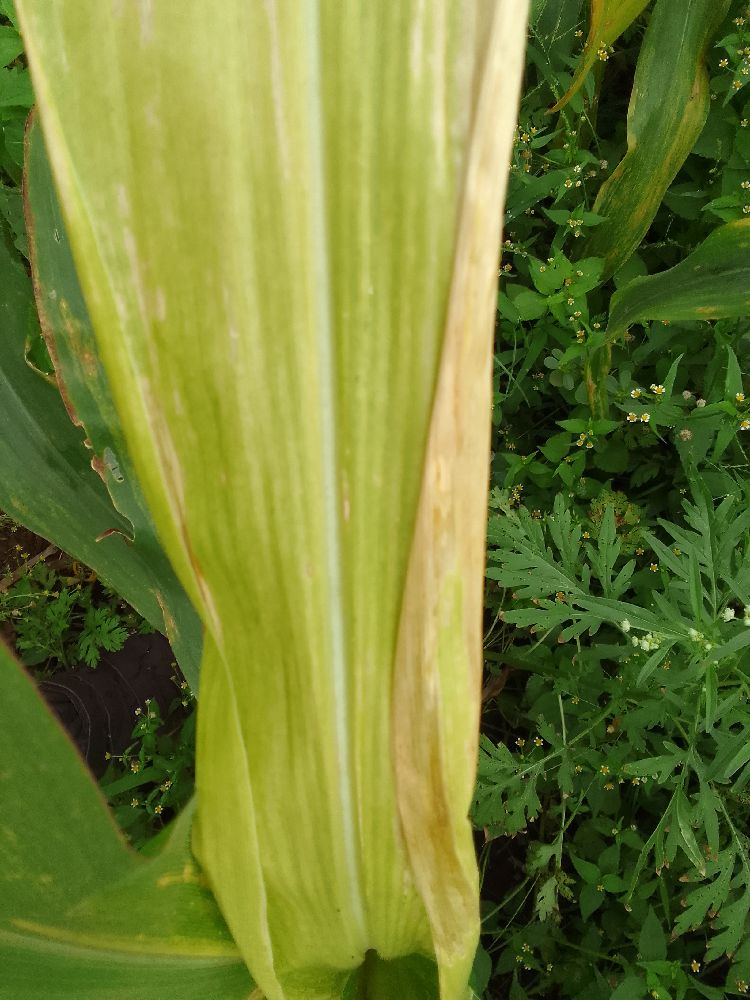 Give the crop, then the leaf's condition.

maize, maize lethal necrosis
